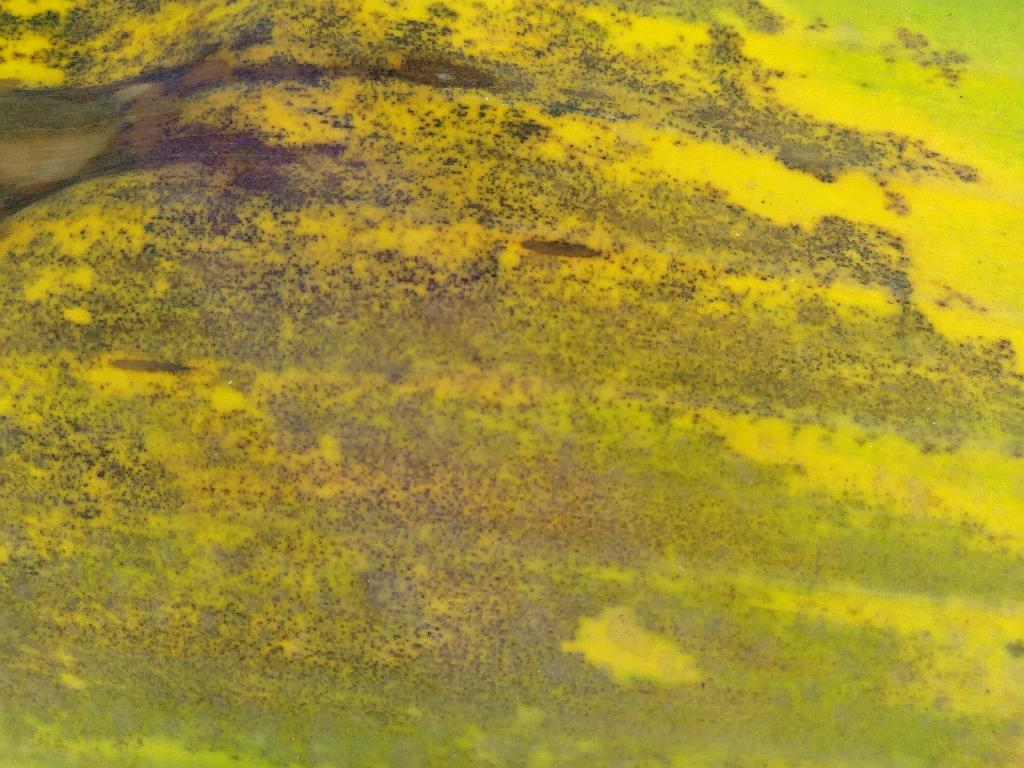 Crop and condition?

banana, black sigatoka
